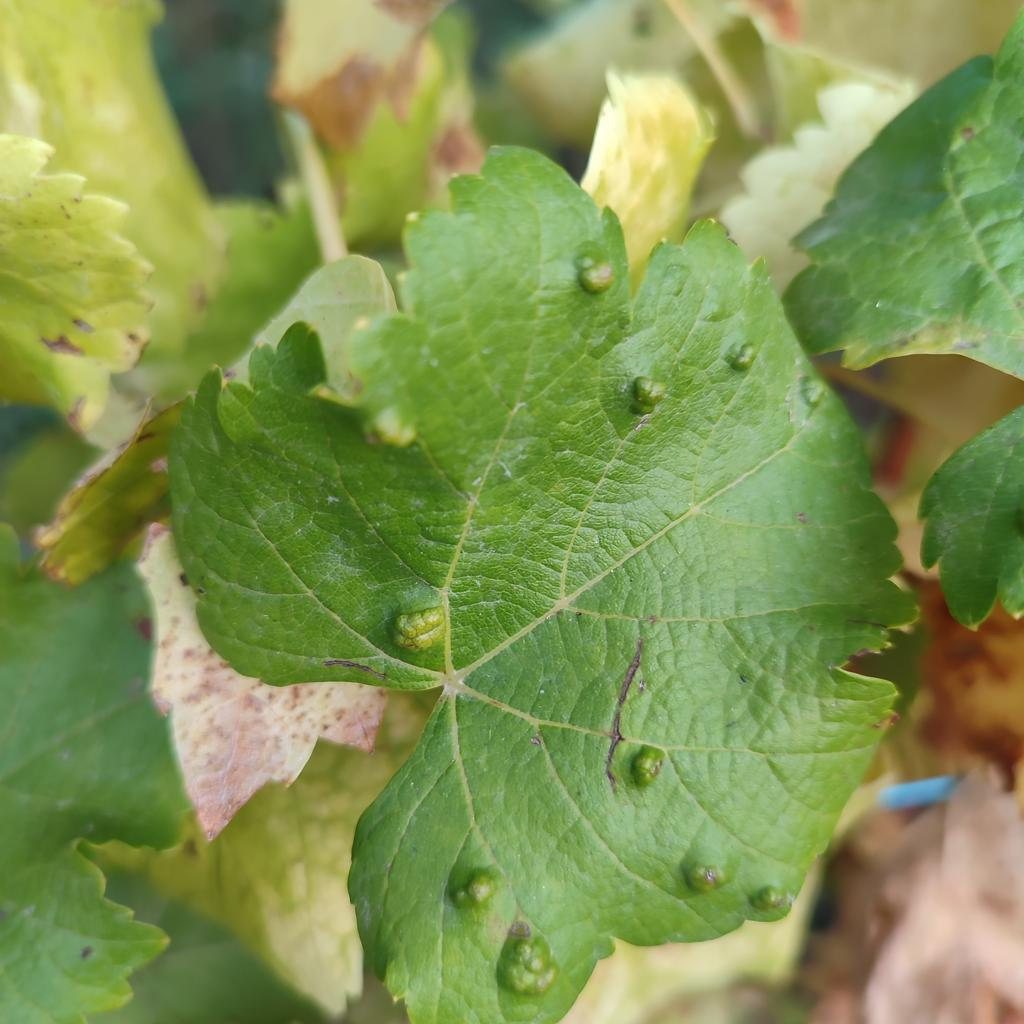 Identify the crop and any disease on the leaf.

grapevine, erineum mite
